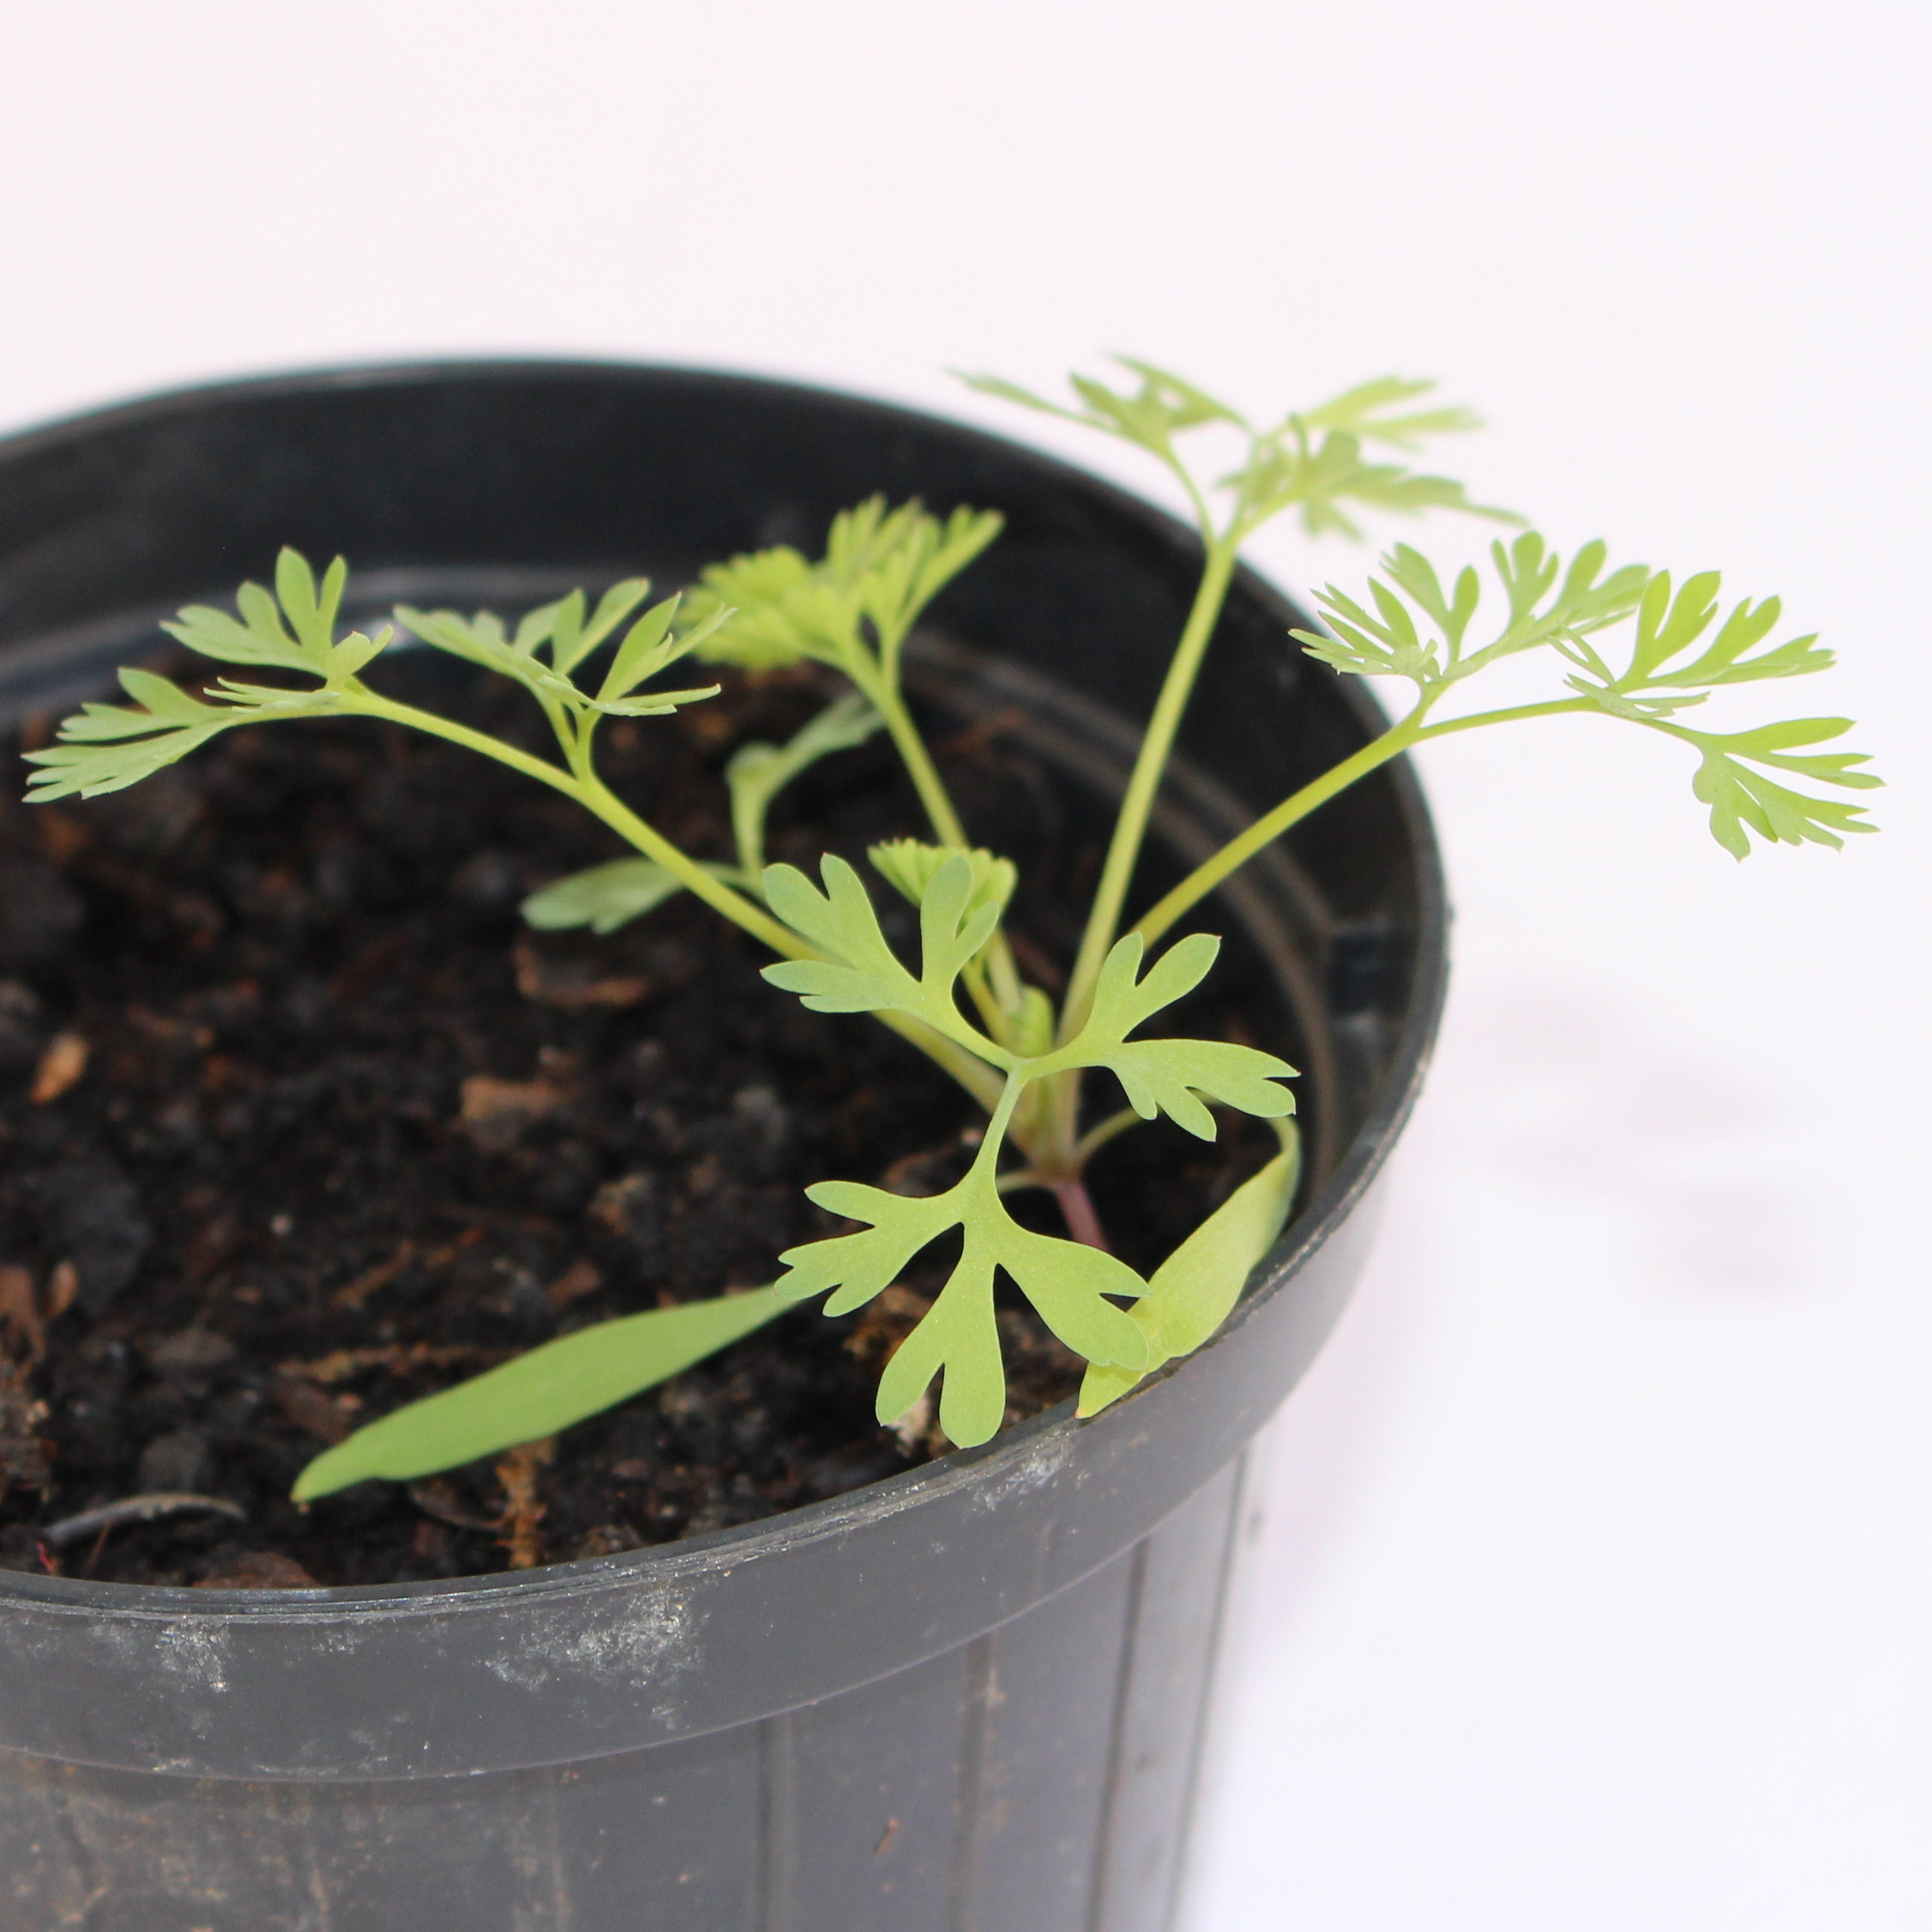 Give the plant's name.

Fumaria officinalis
